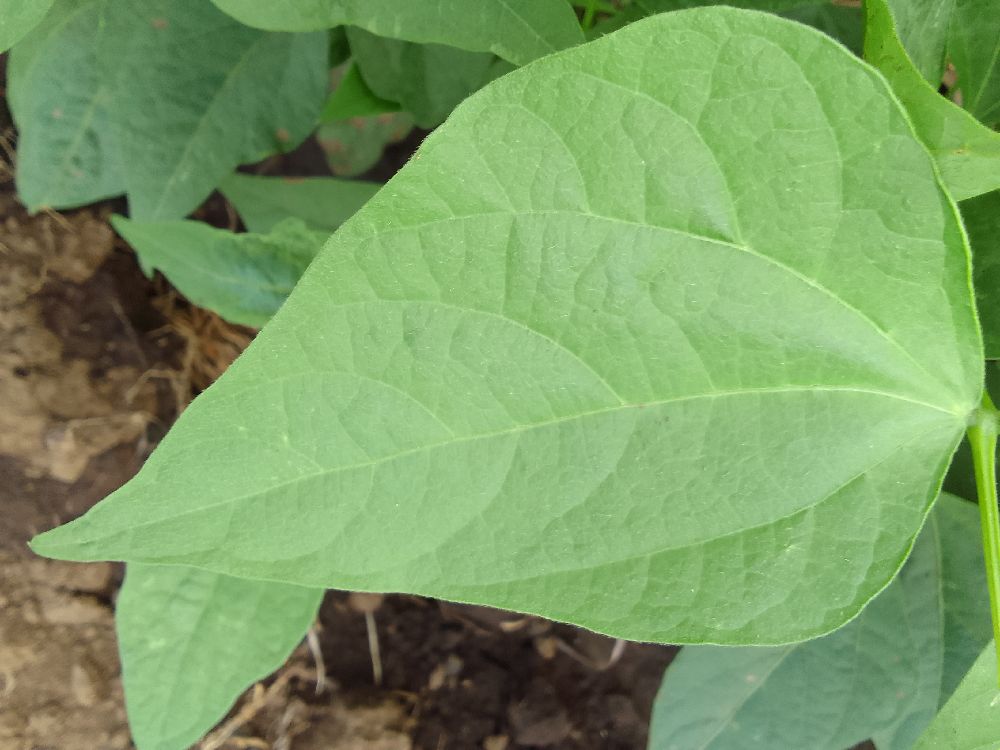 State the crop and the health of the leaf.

common bean, healthy
